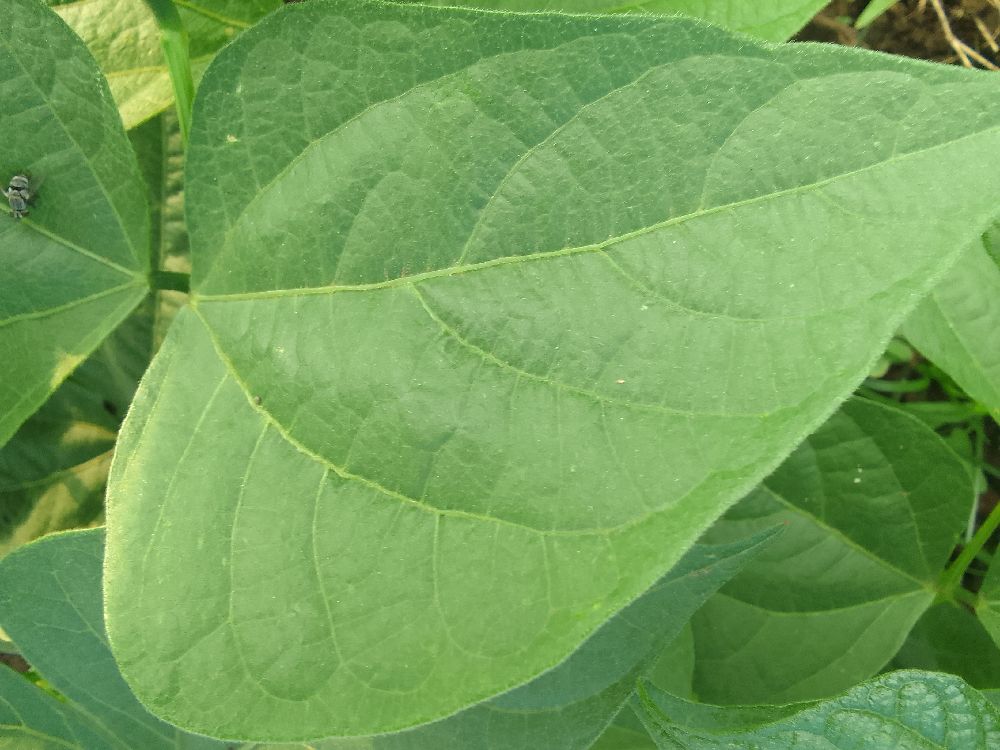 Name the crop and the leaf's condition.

common bean, healthy
